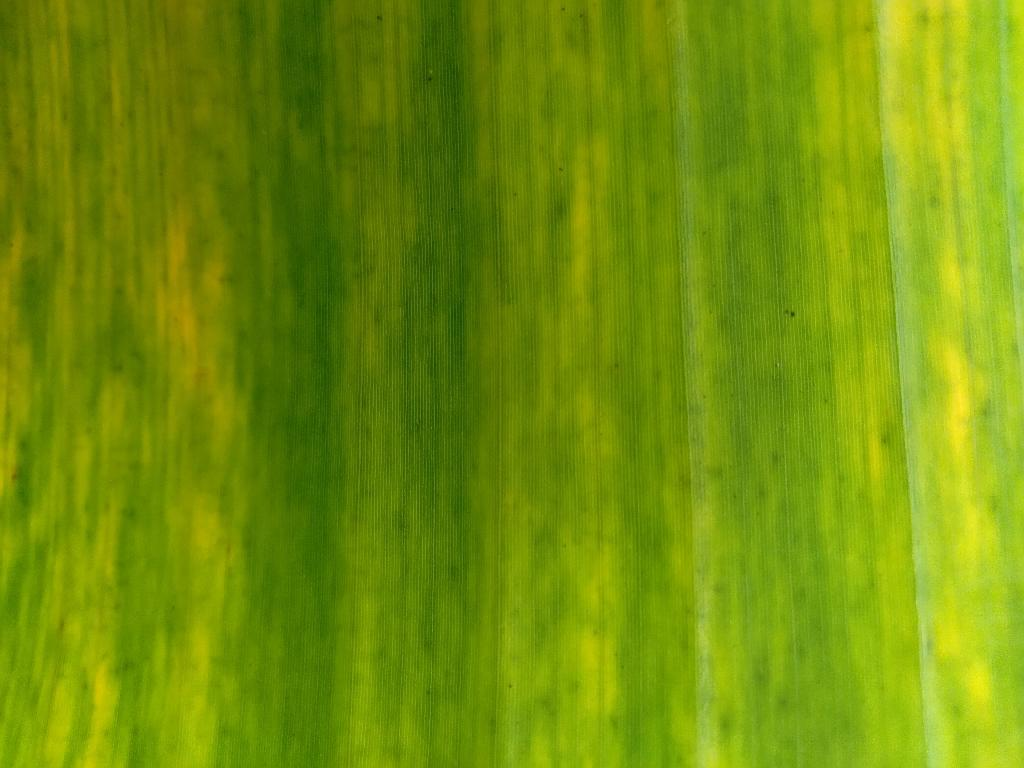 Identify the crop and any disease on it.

banana, fusarium wilt race 1
